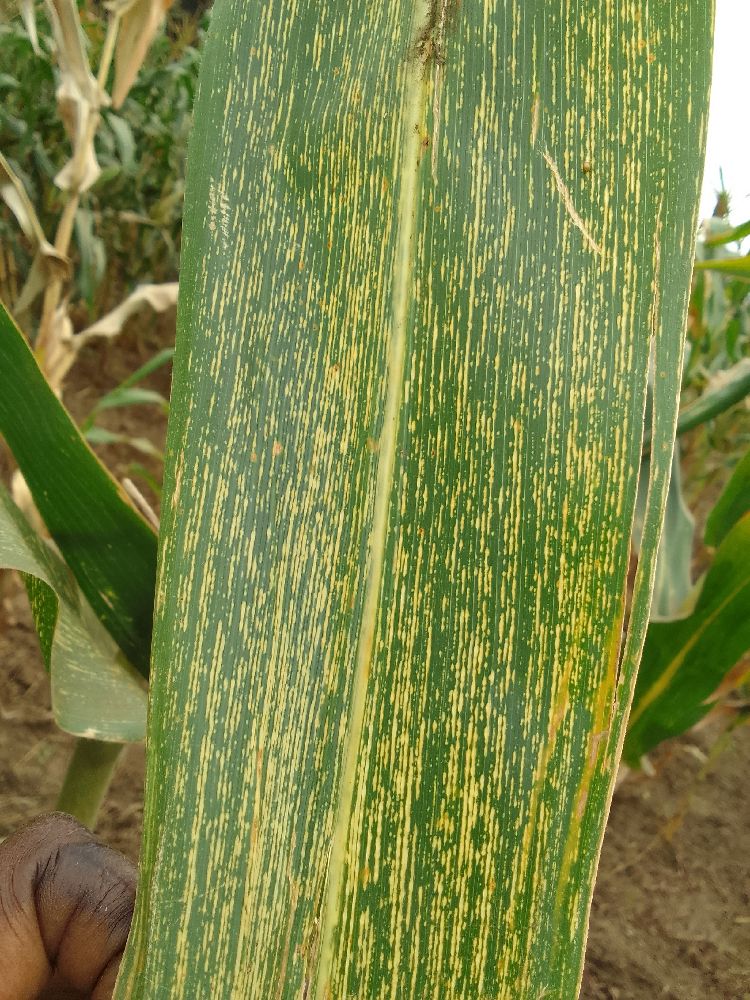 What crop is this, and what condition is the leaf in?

maize, maize streak virus
